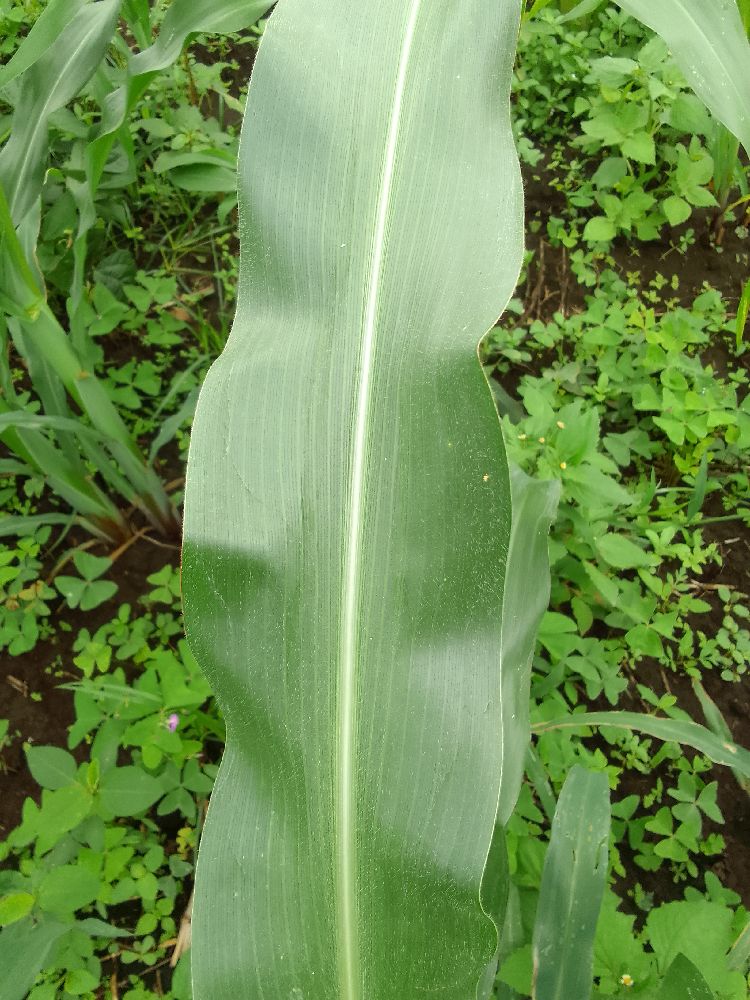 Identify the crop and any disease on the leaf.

maize, healthy
